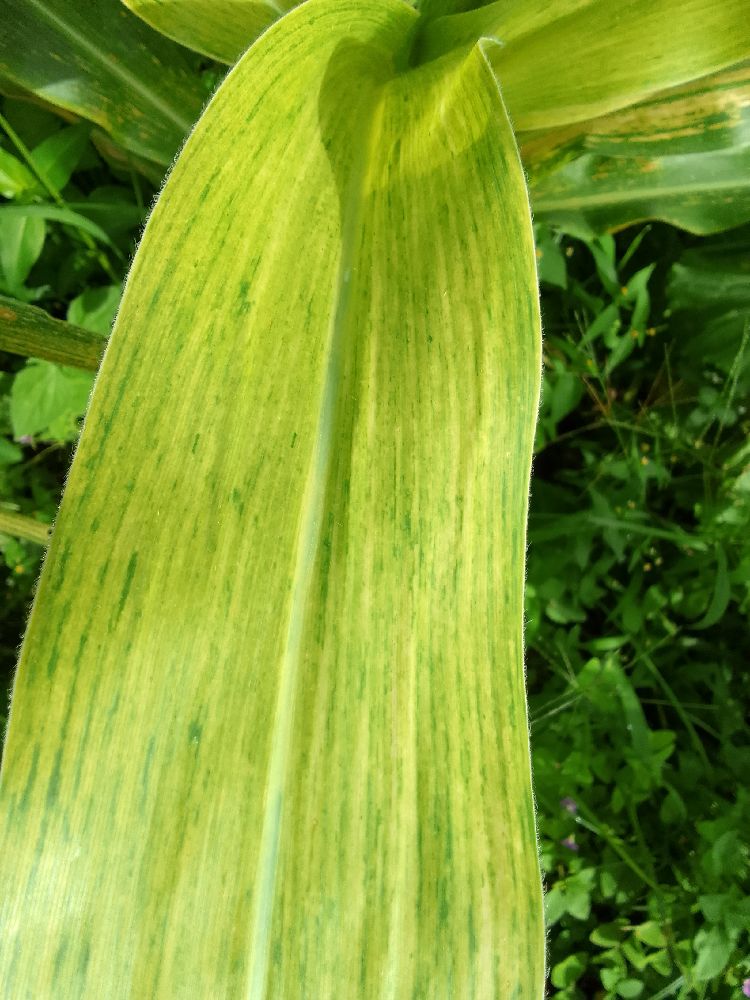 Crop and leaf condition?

maize, maize lethal necrosis
